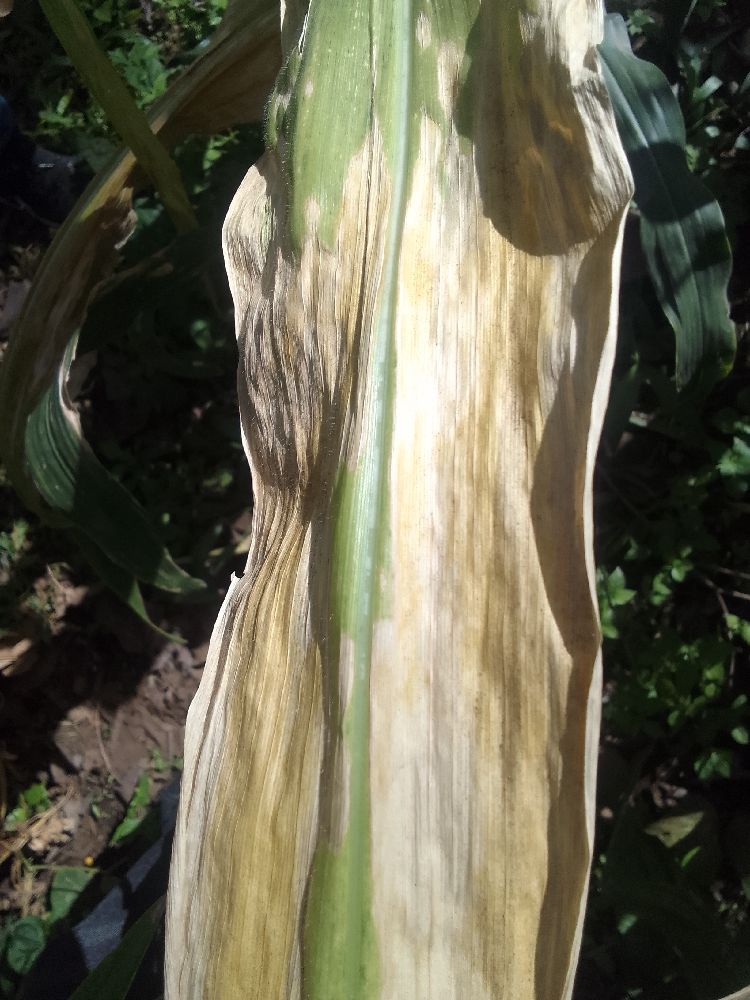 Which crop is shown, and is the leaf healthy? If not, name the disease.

maize, maize lethal necrosis
